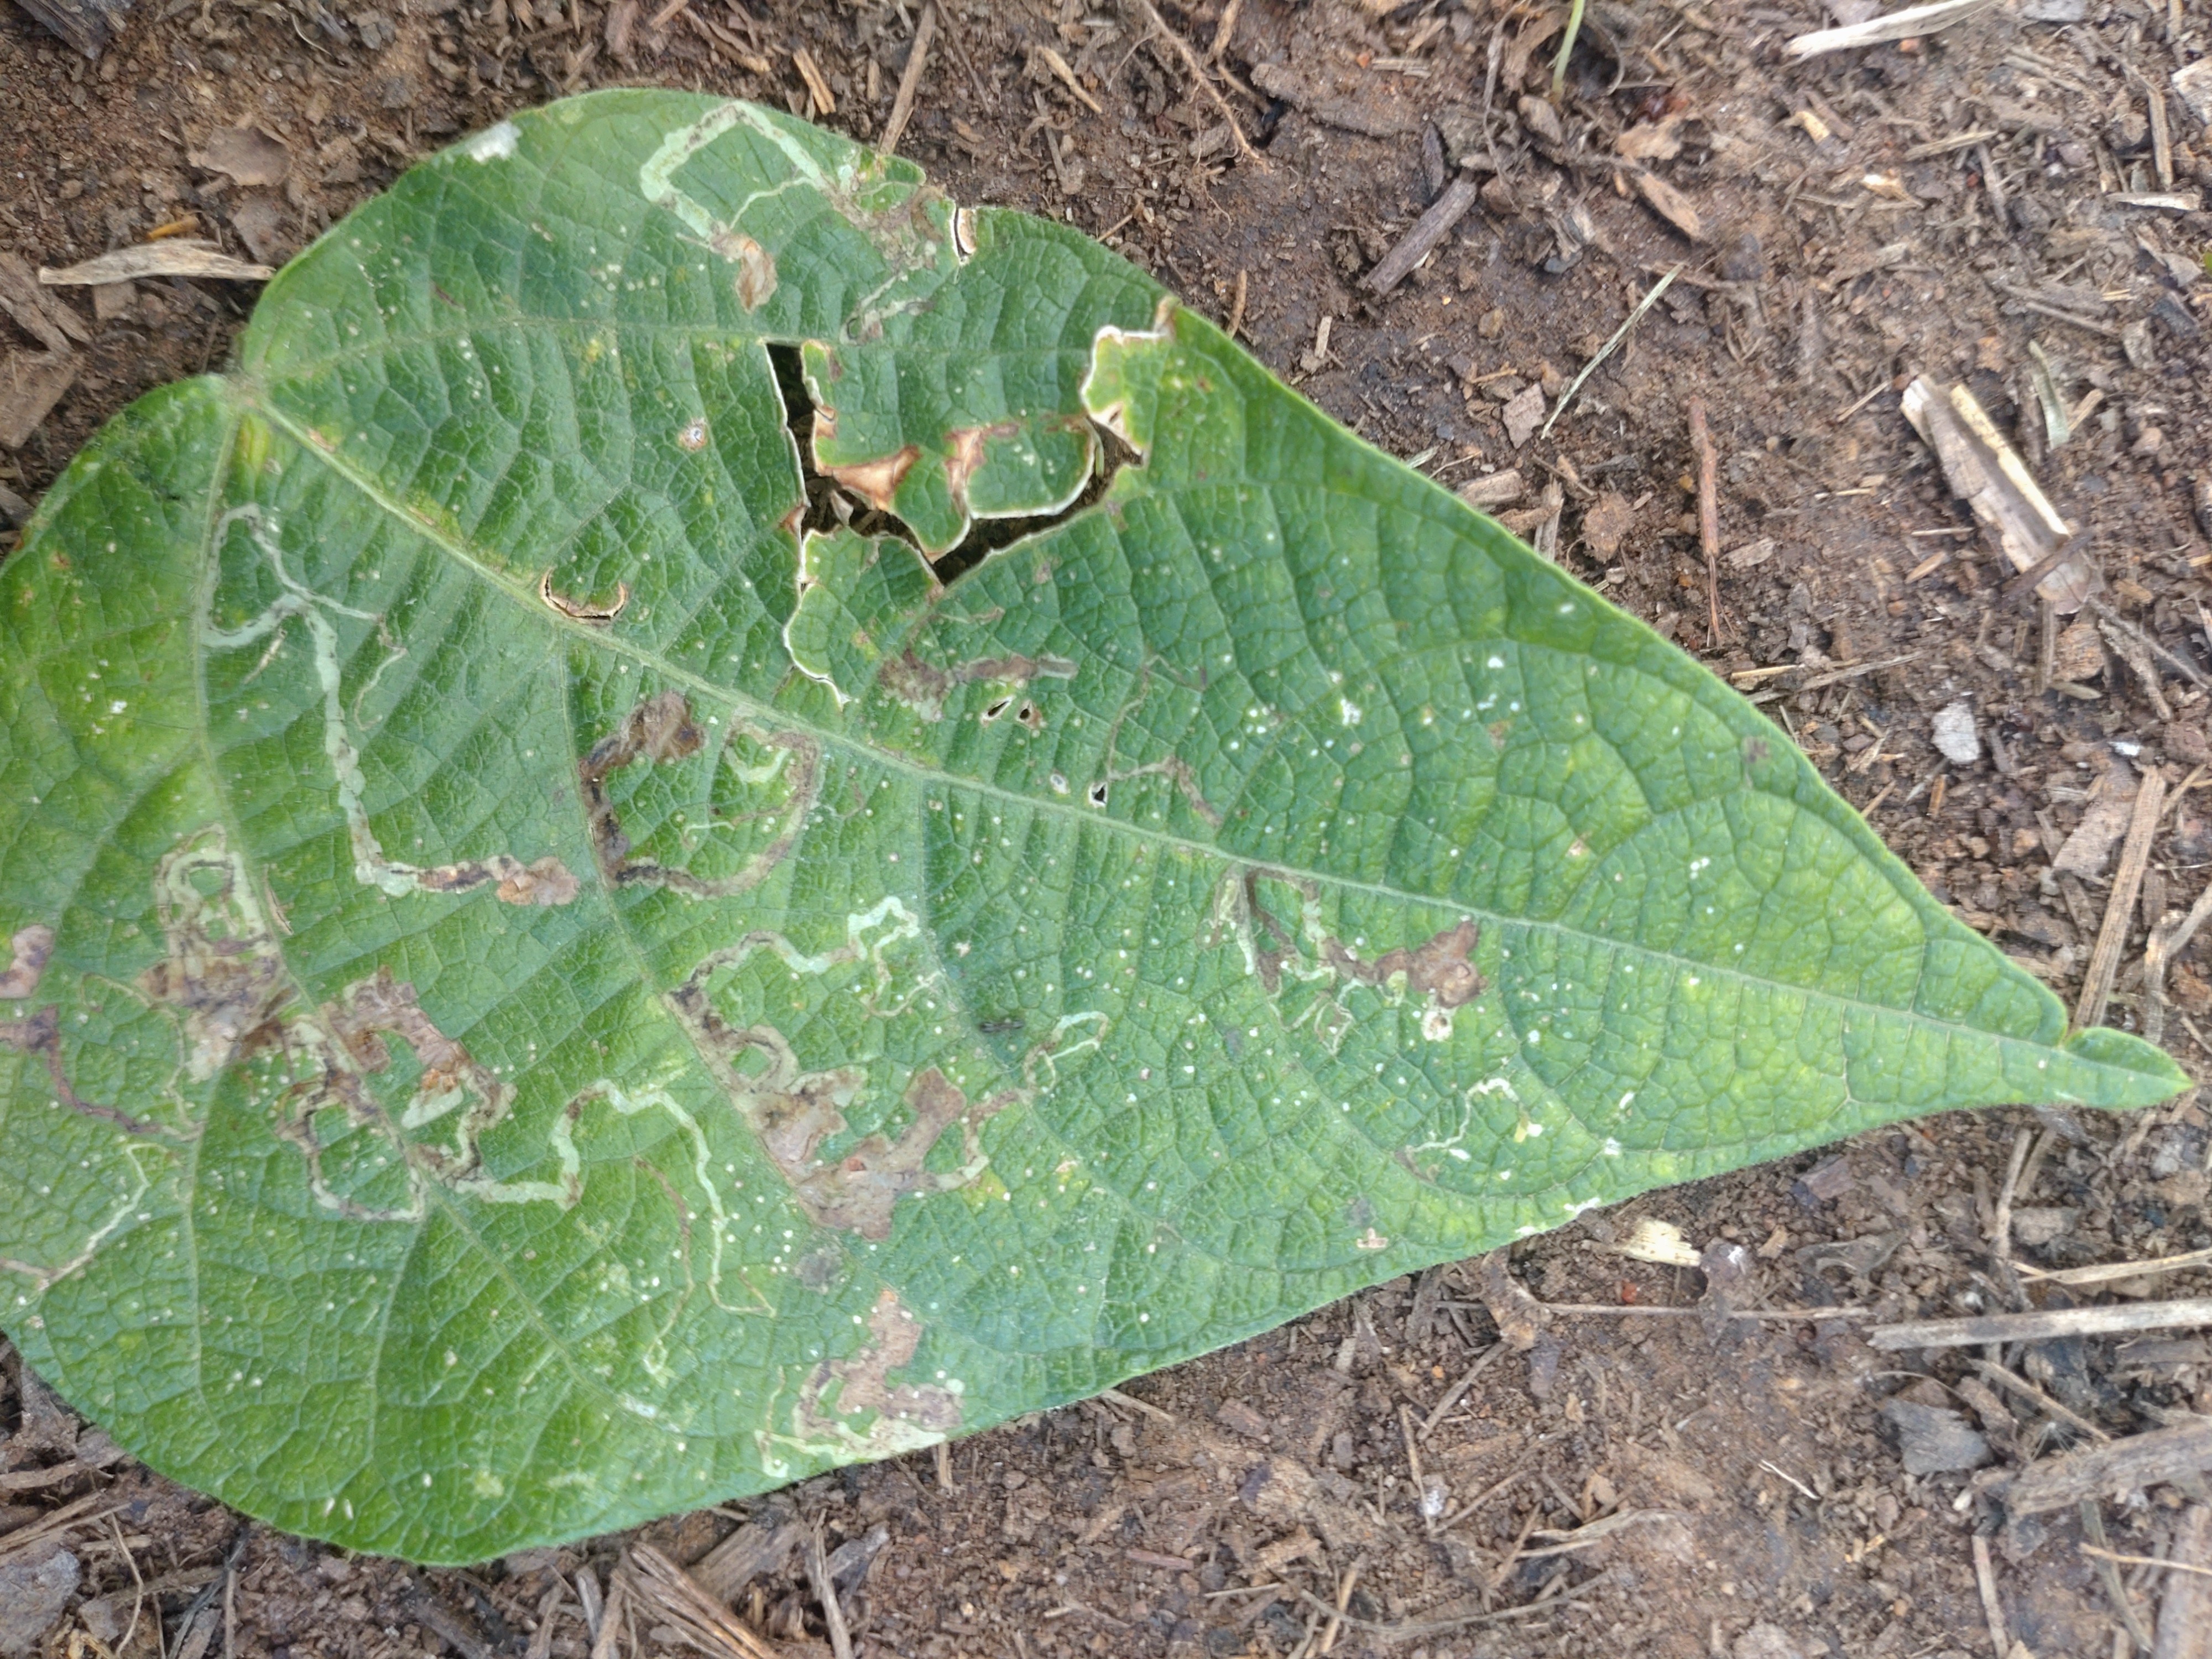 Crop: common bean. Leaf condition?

anthracnose
